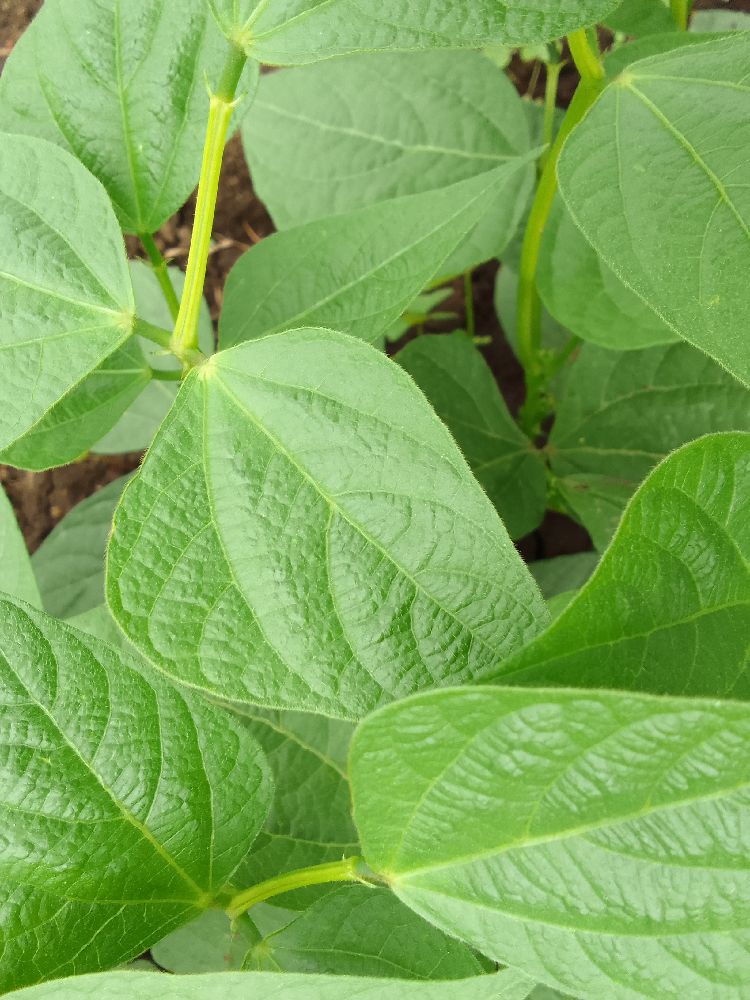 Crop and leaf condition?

common bean, healthy
